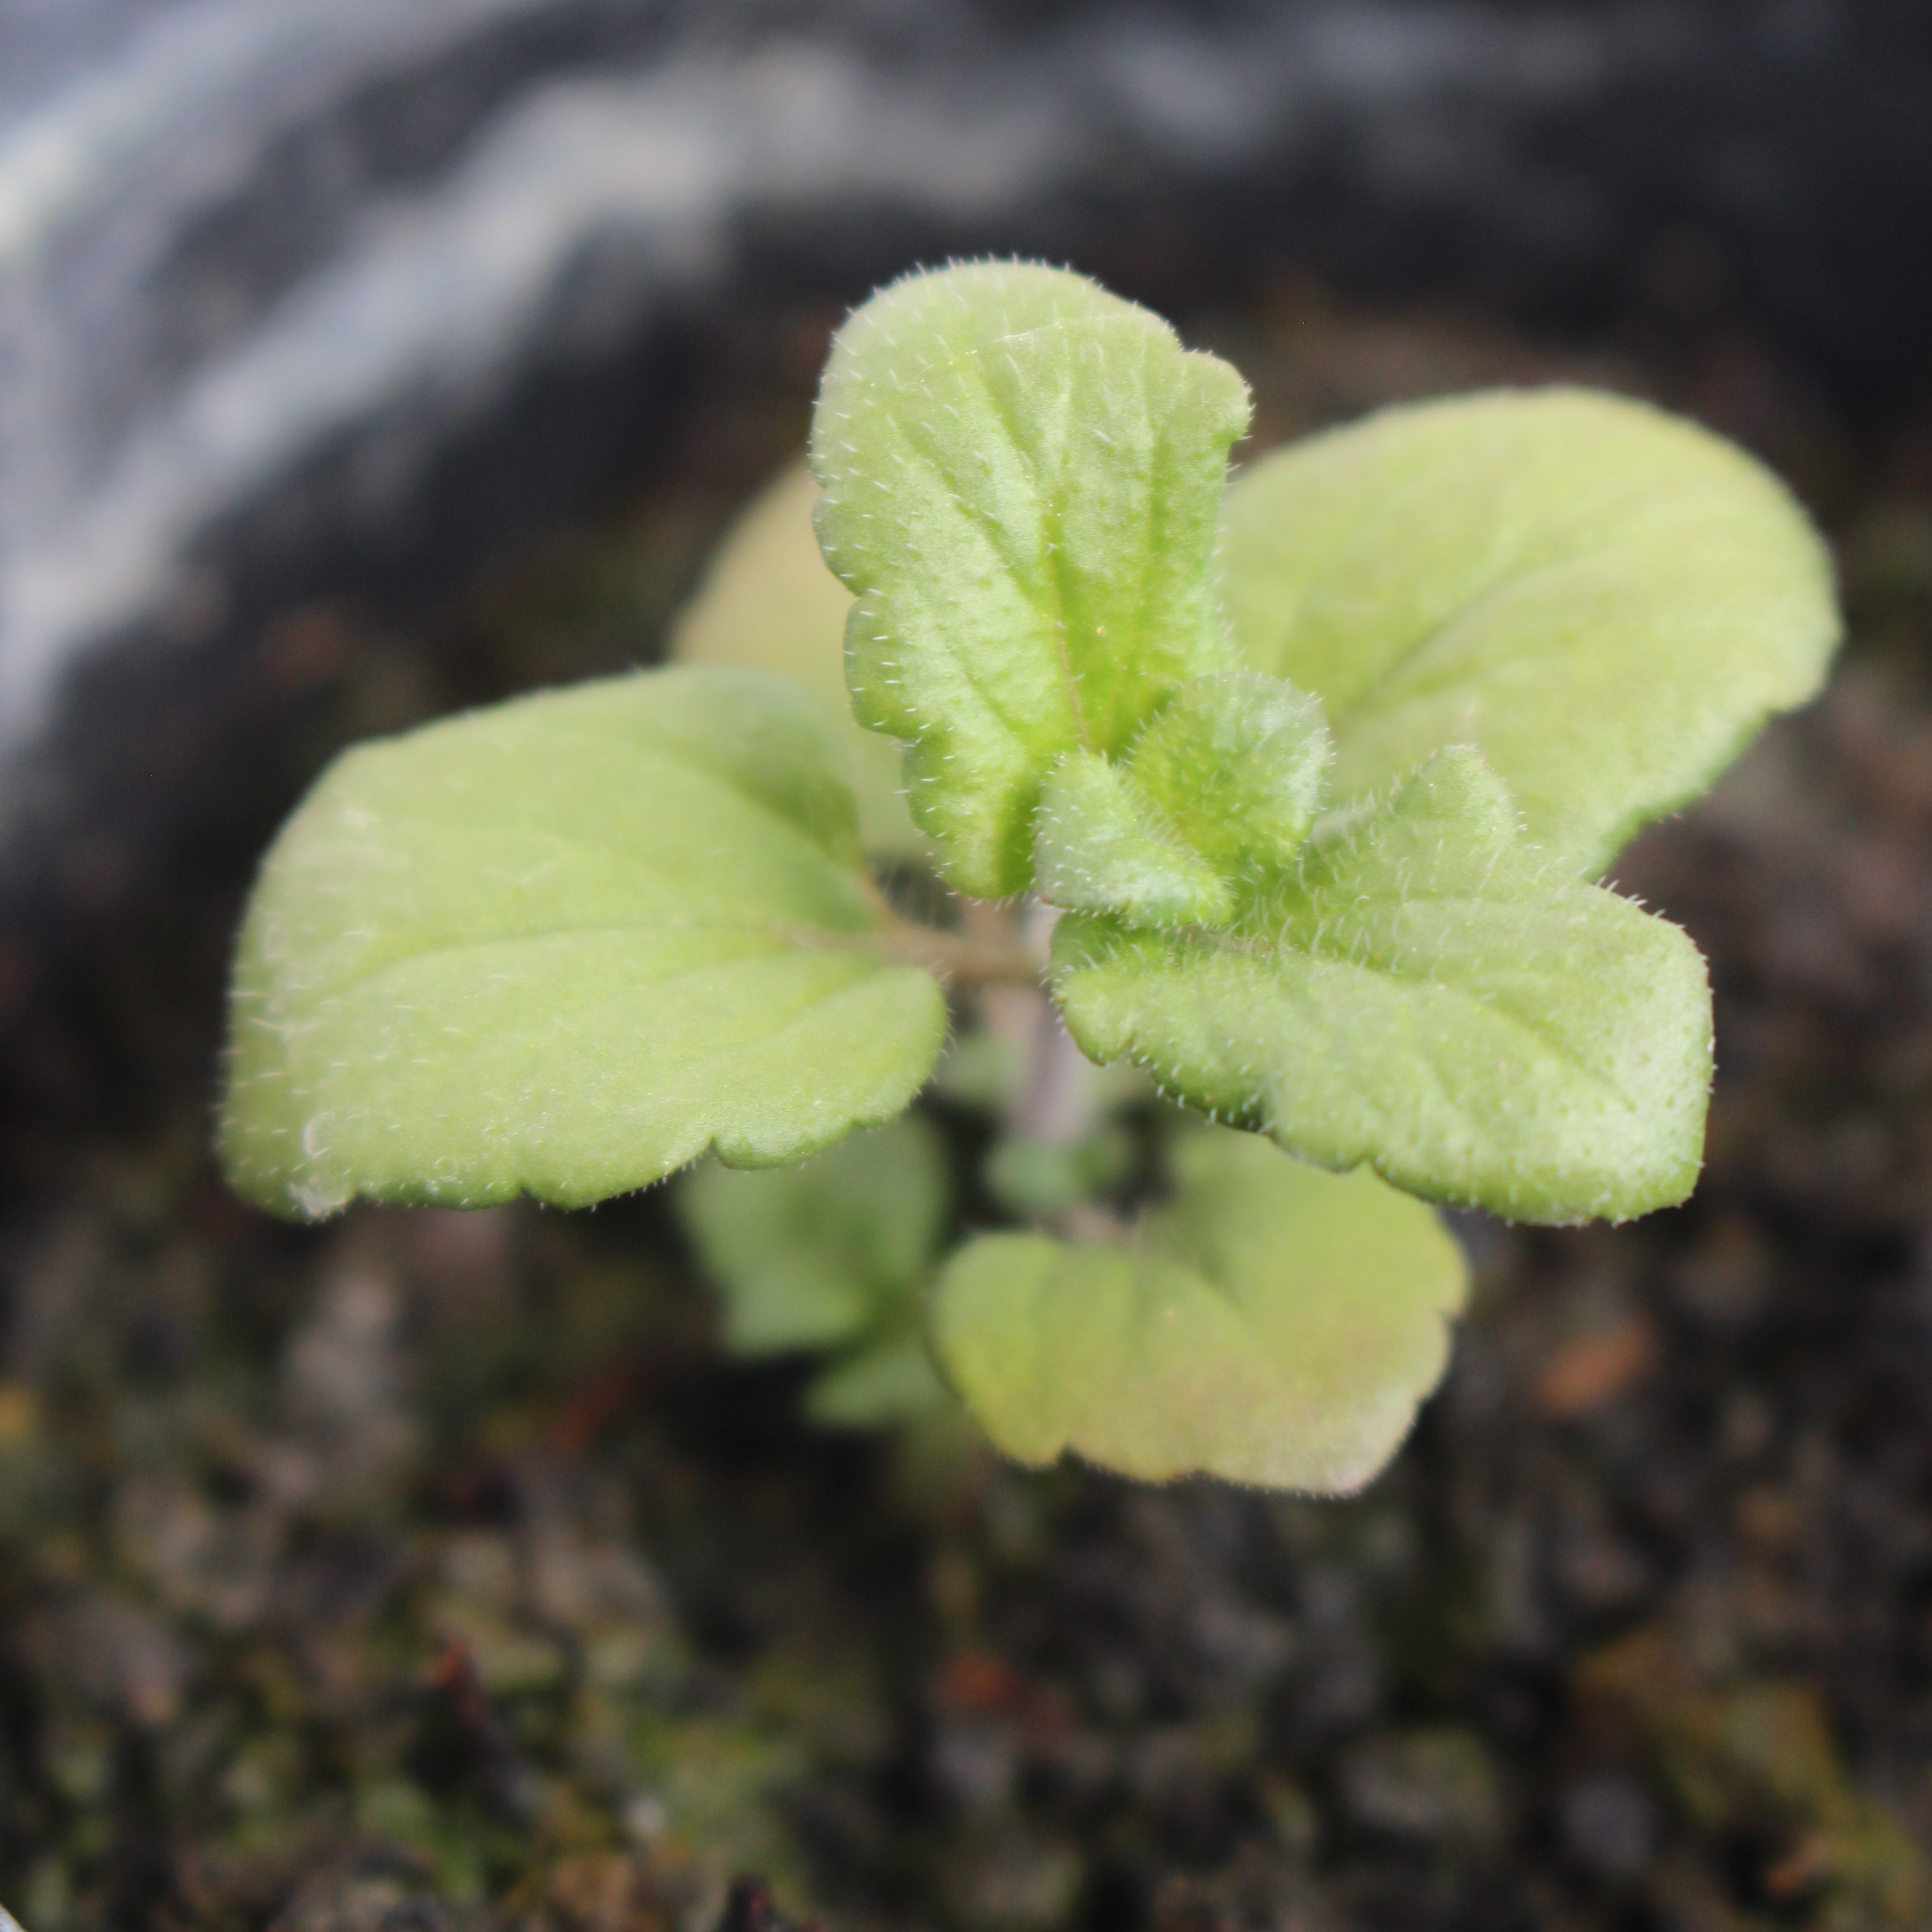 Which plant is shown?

Veronica persica
